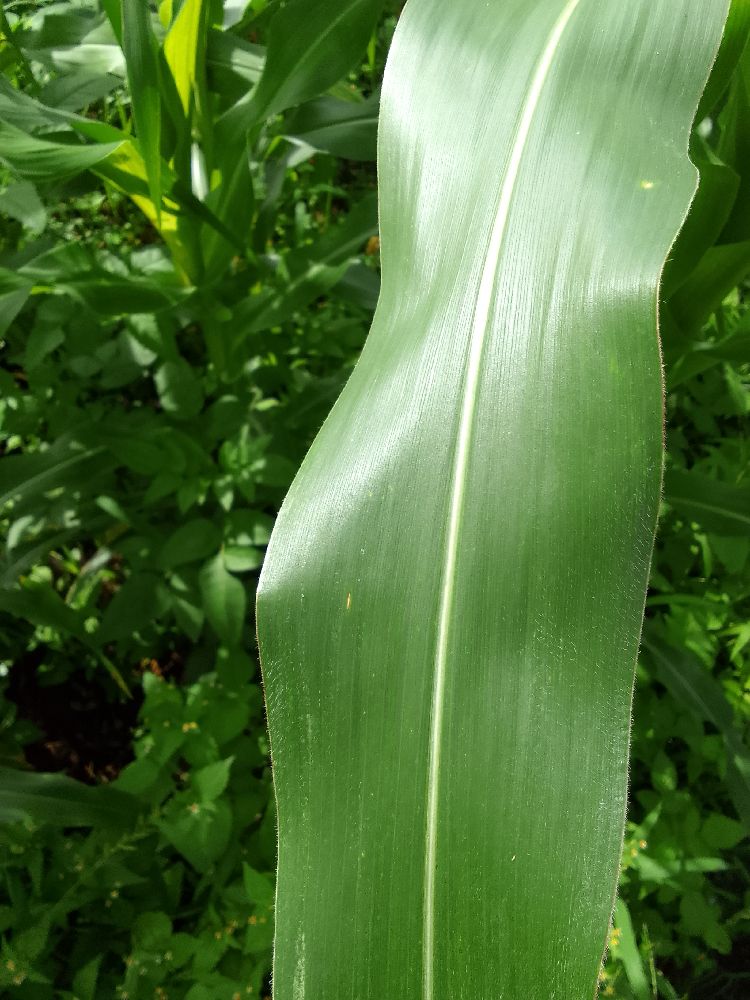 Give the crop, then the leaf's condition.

maize, healthy
